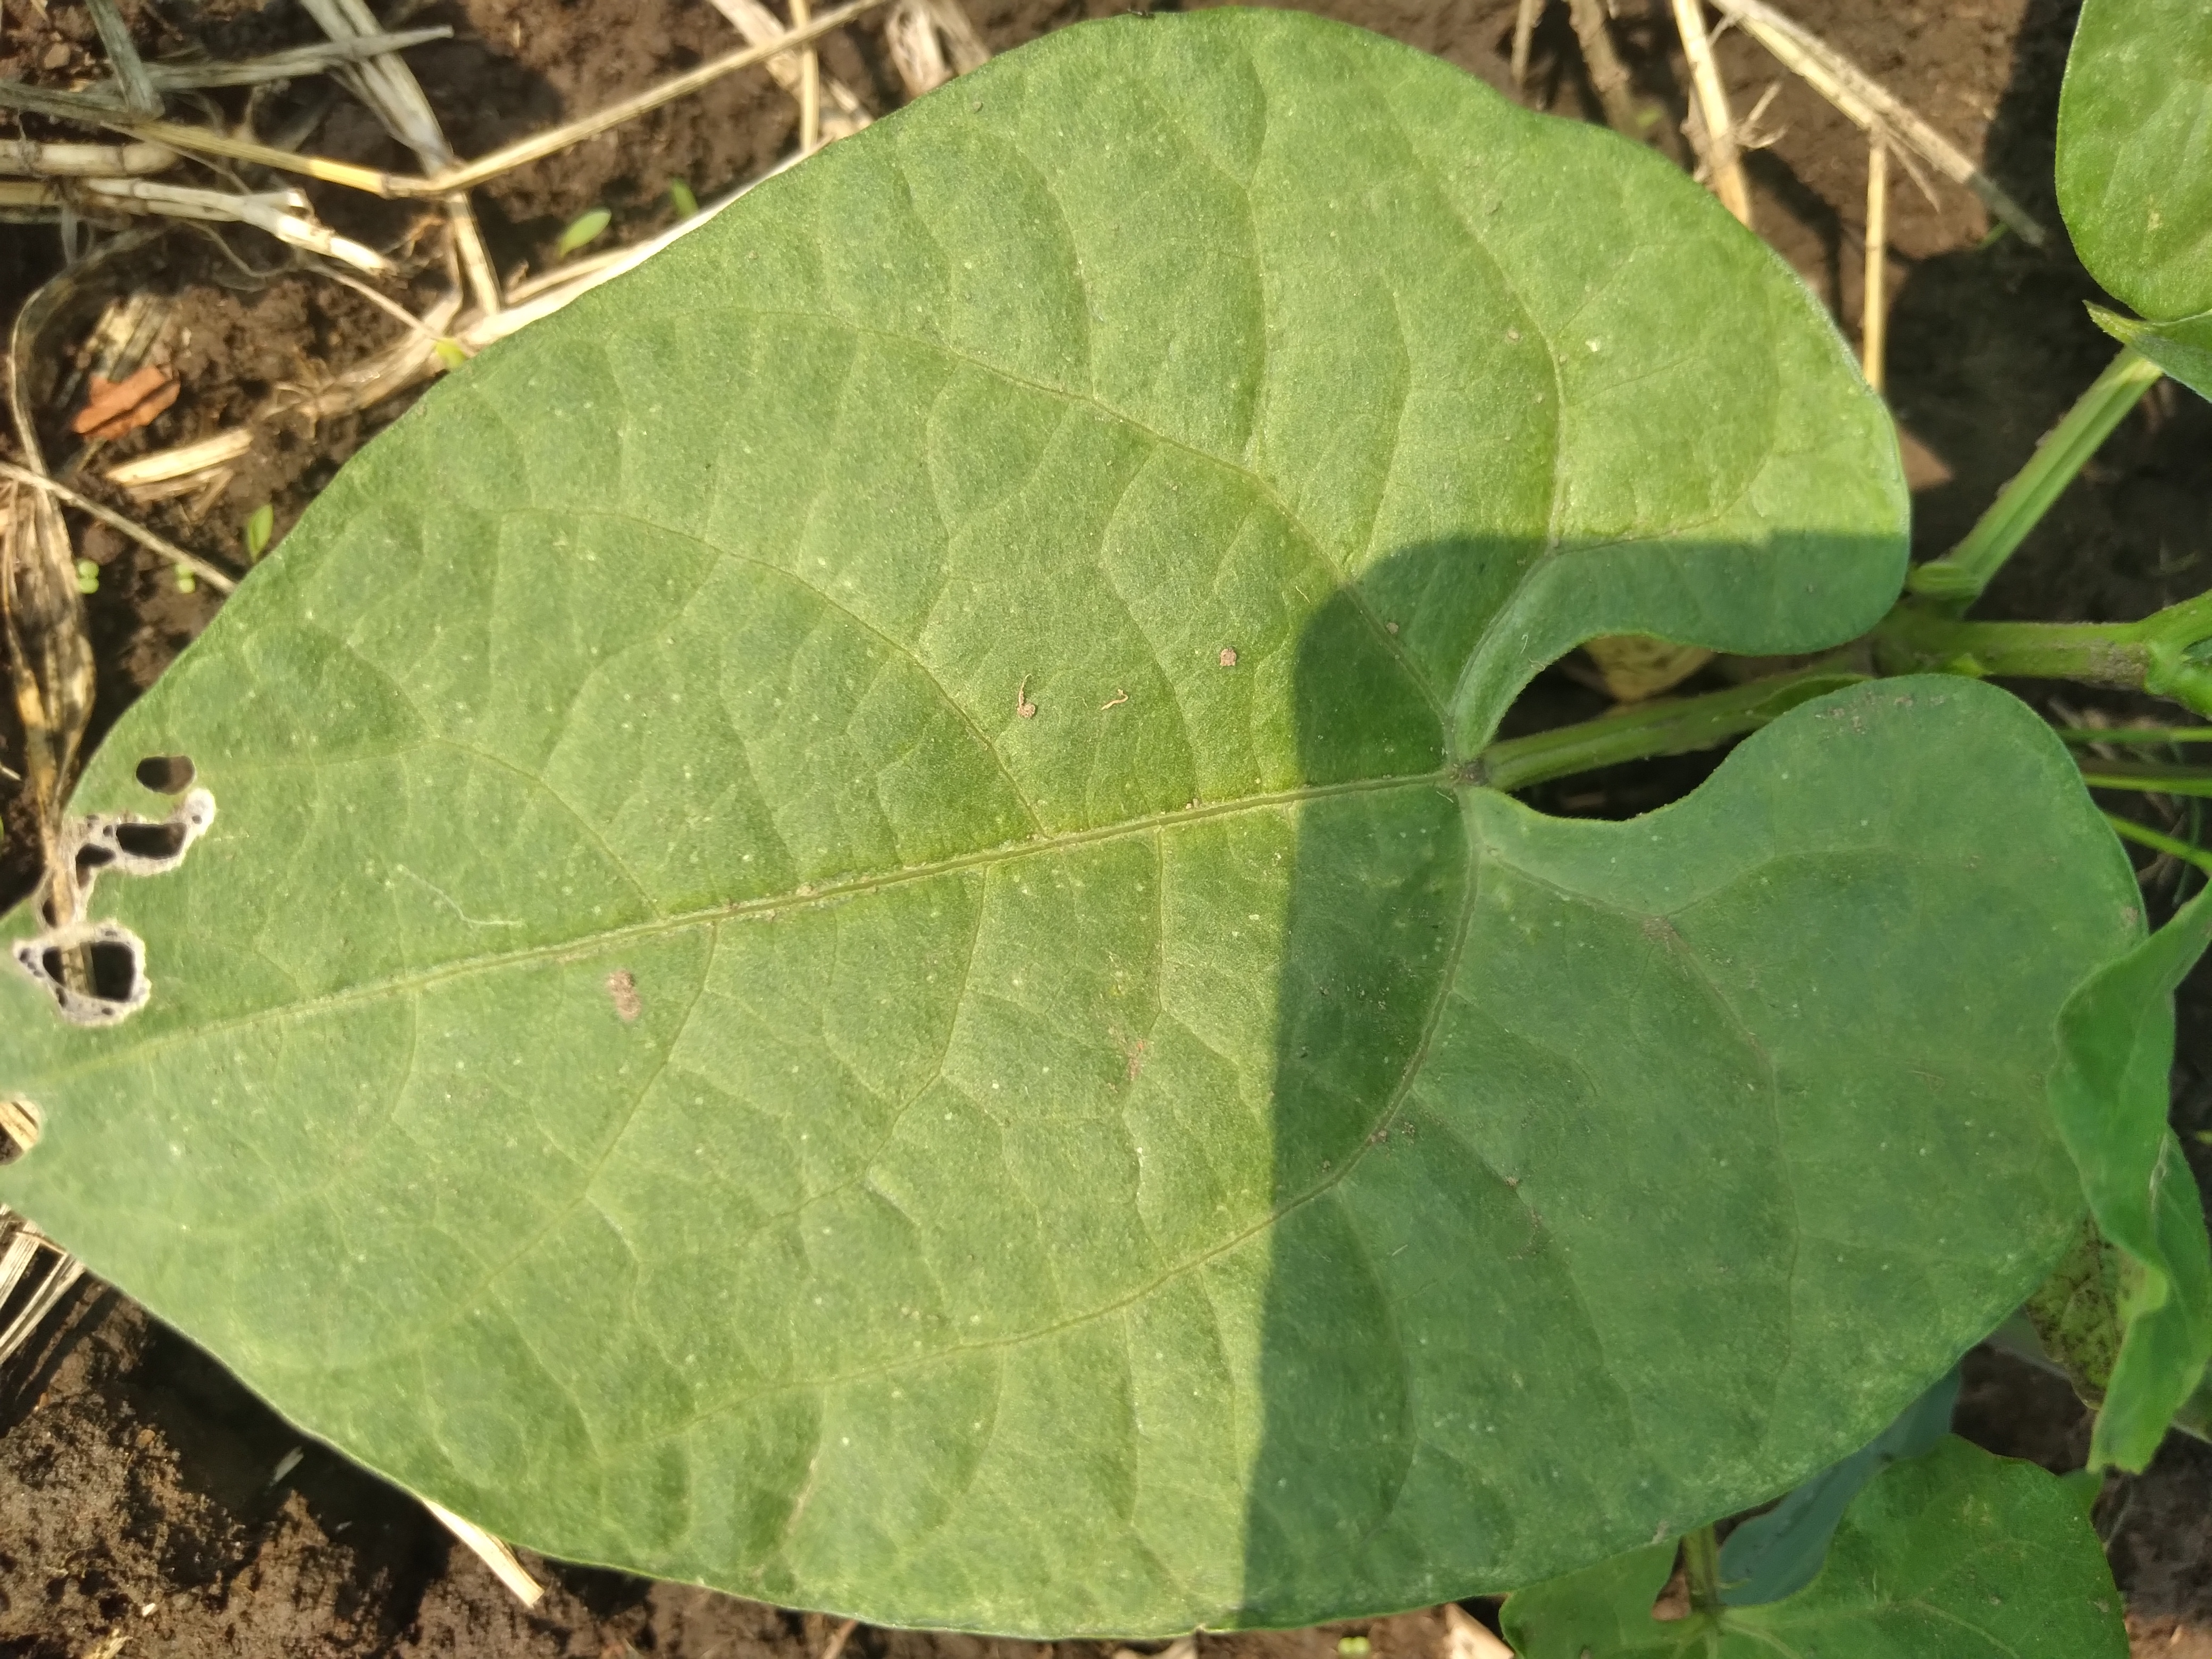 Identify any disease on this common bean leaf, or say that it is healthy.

healthy
